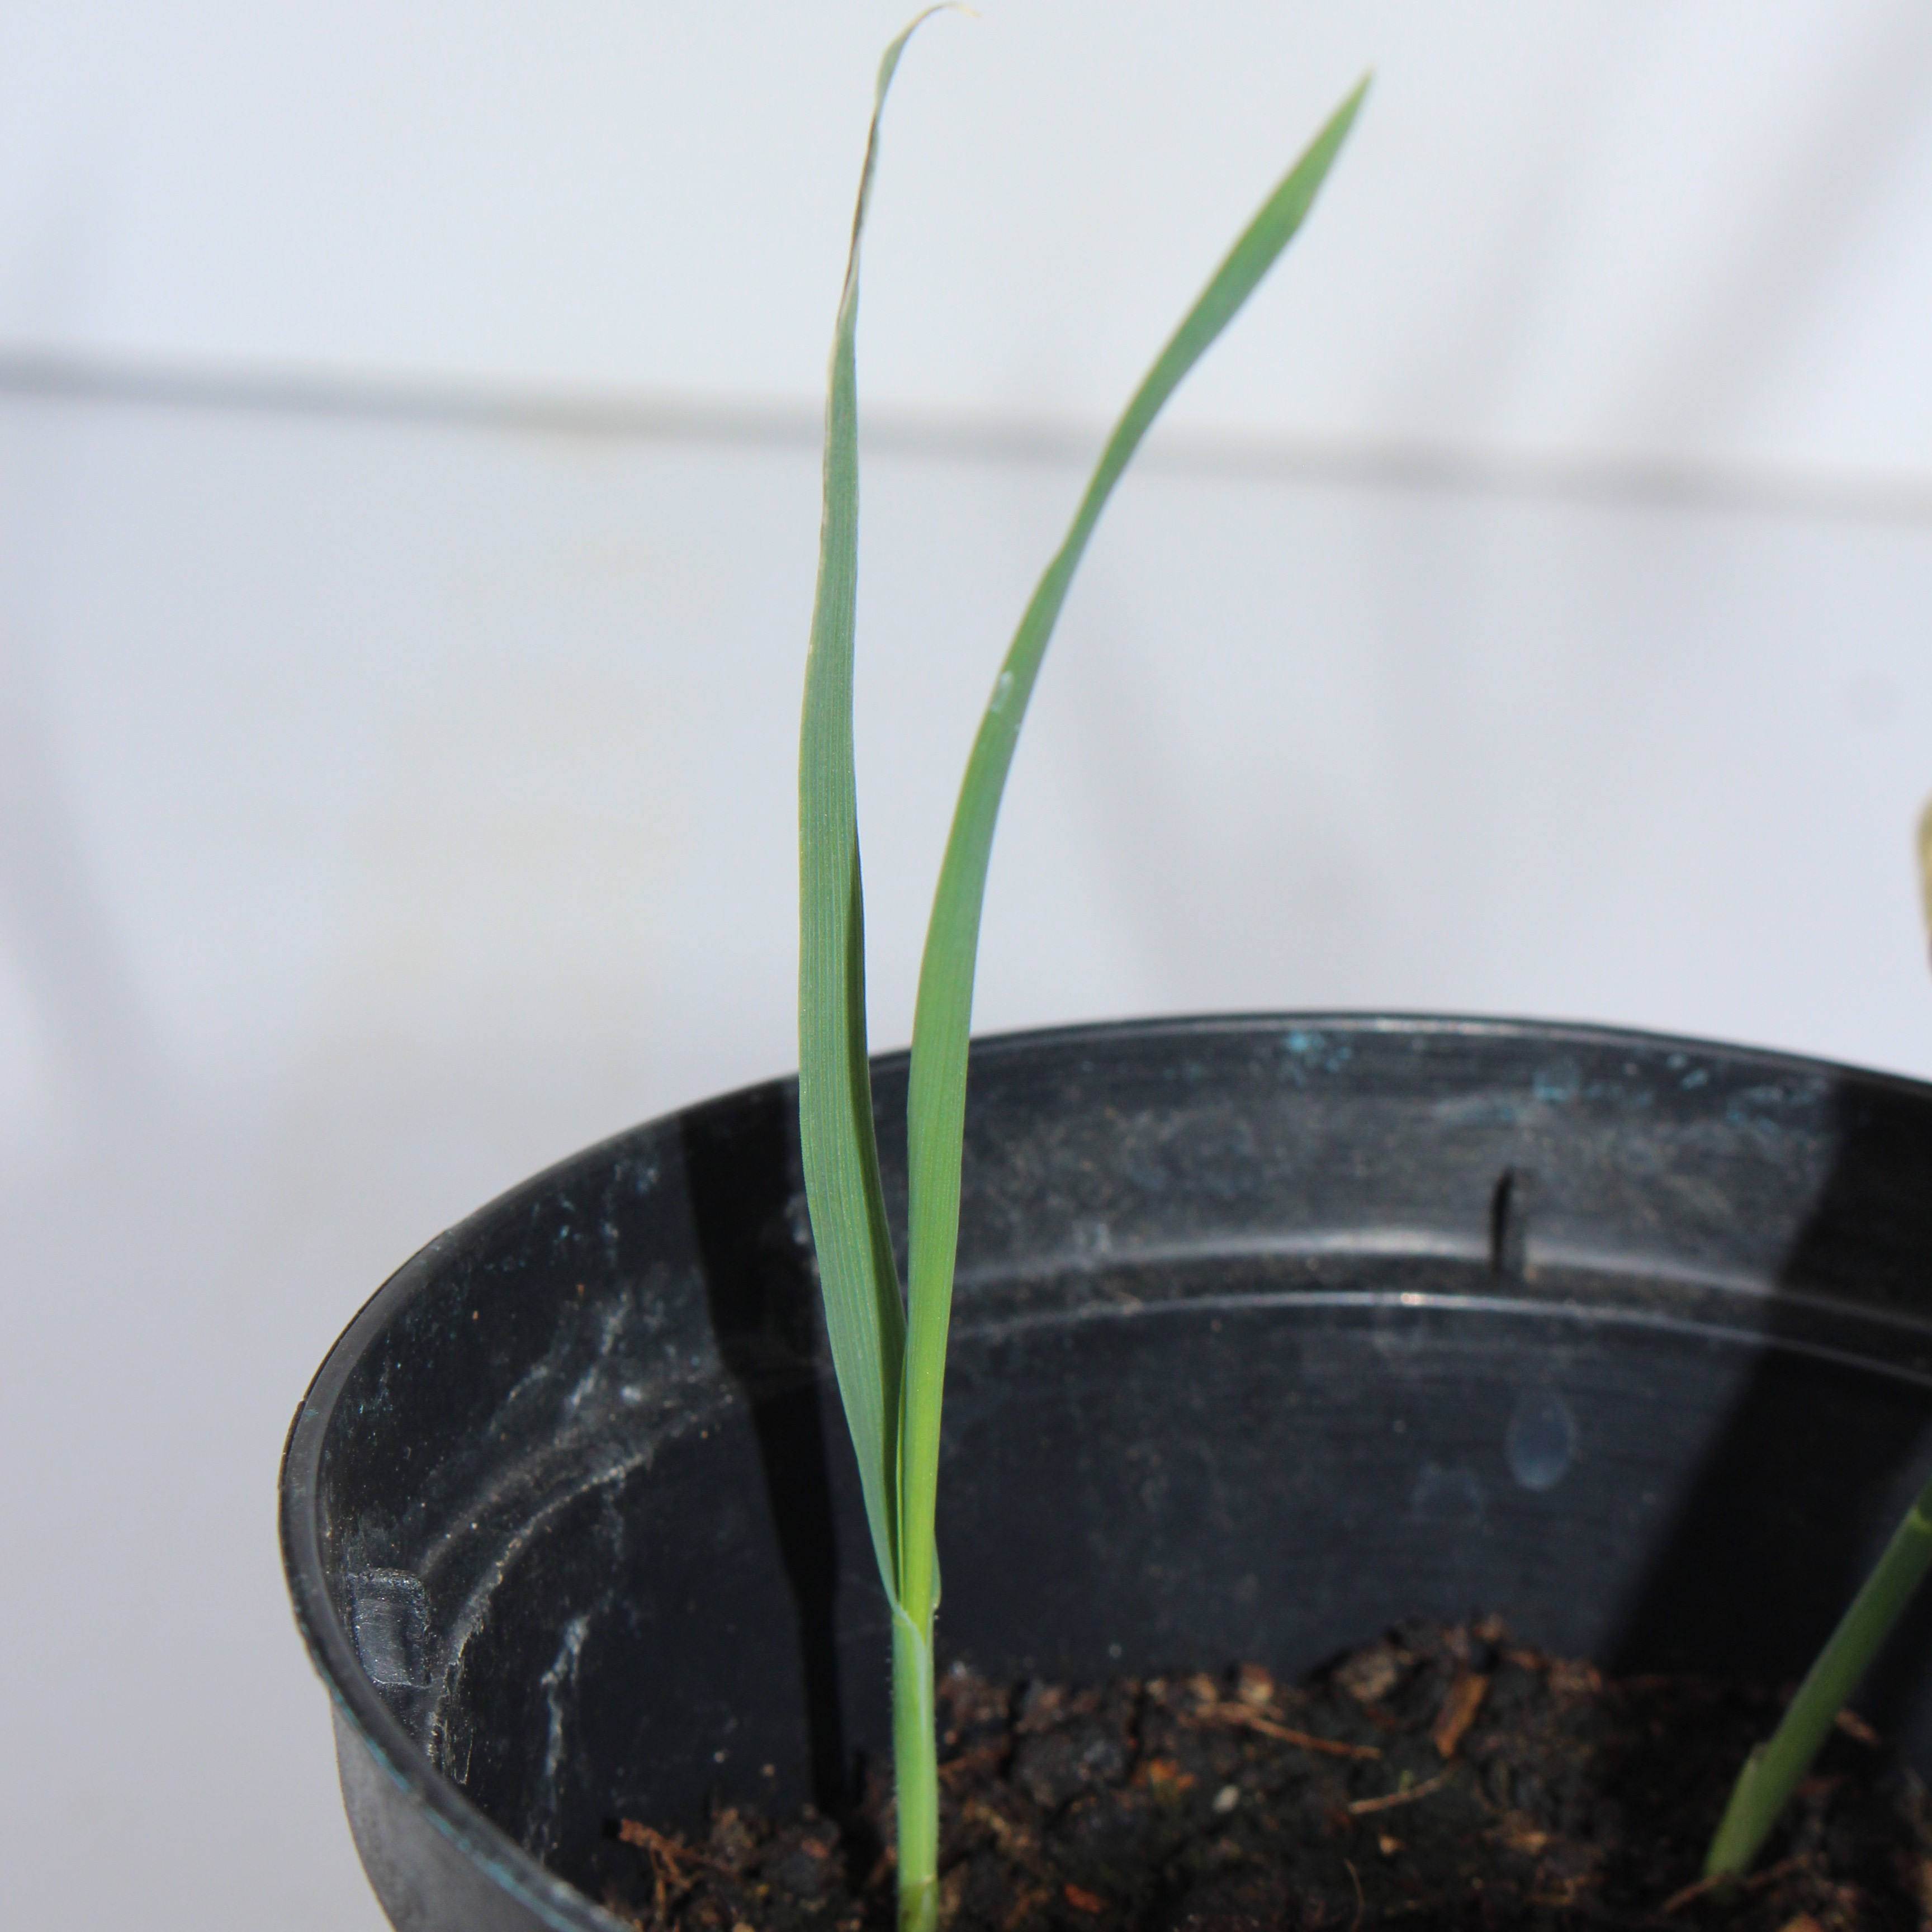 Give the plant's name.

Avena sterilis
